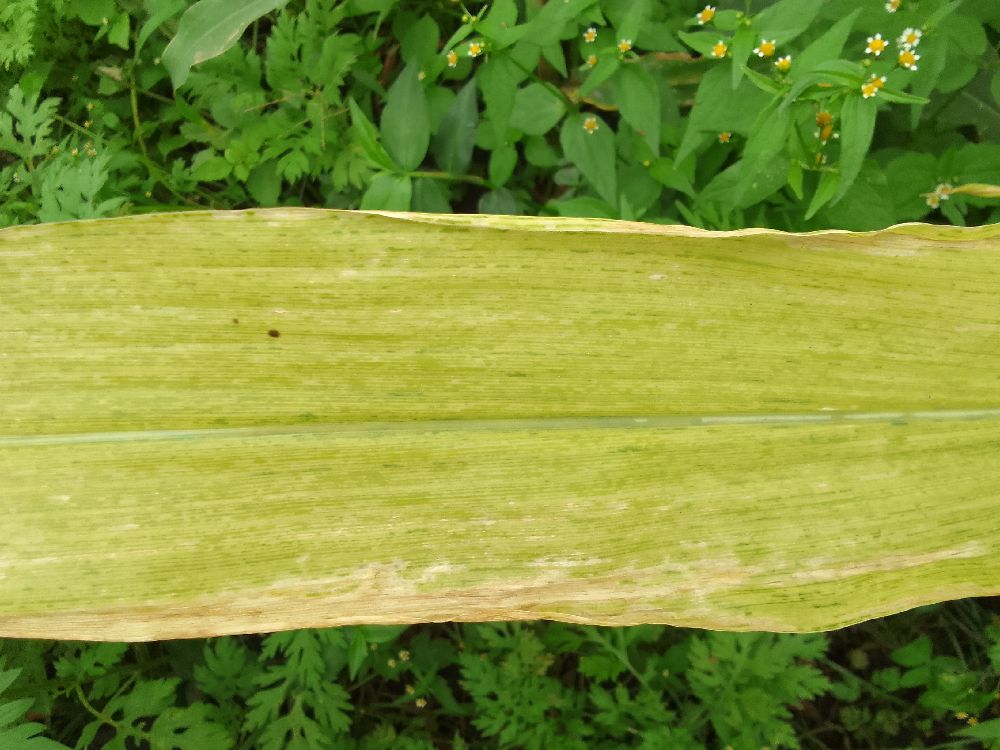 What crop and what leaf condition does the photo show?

maize, maize lethal necrosis
